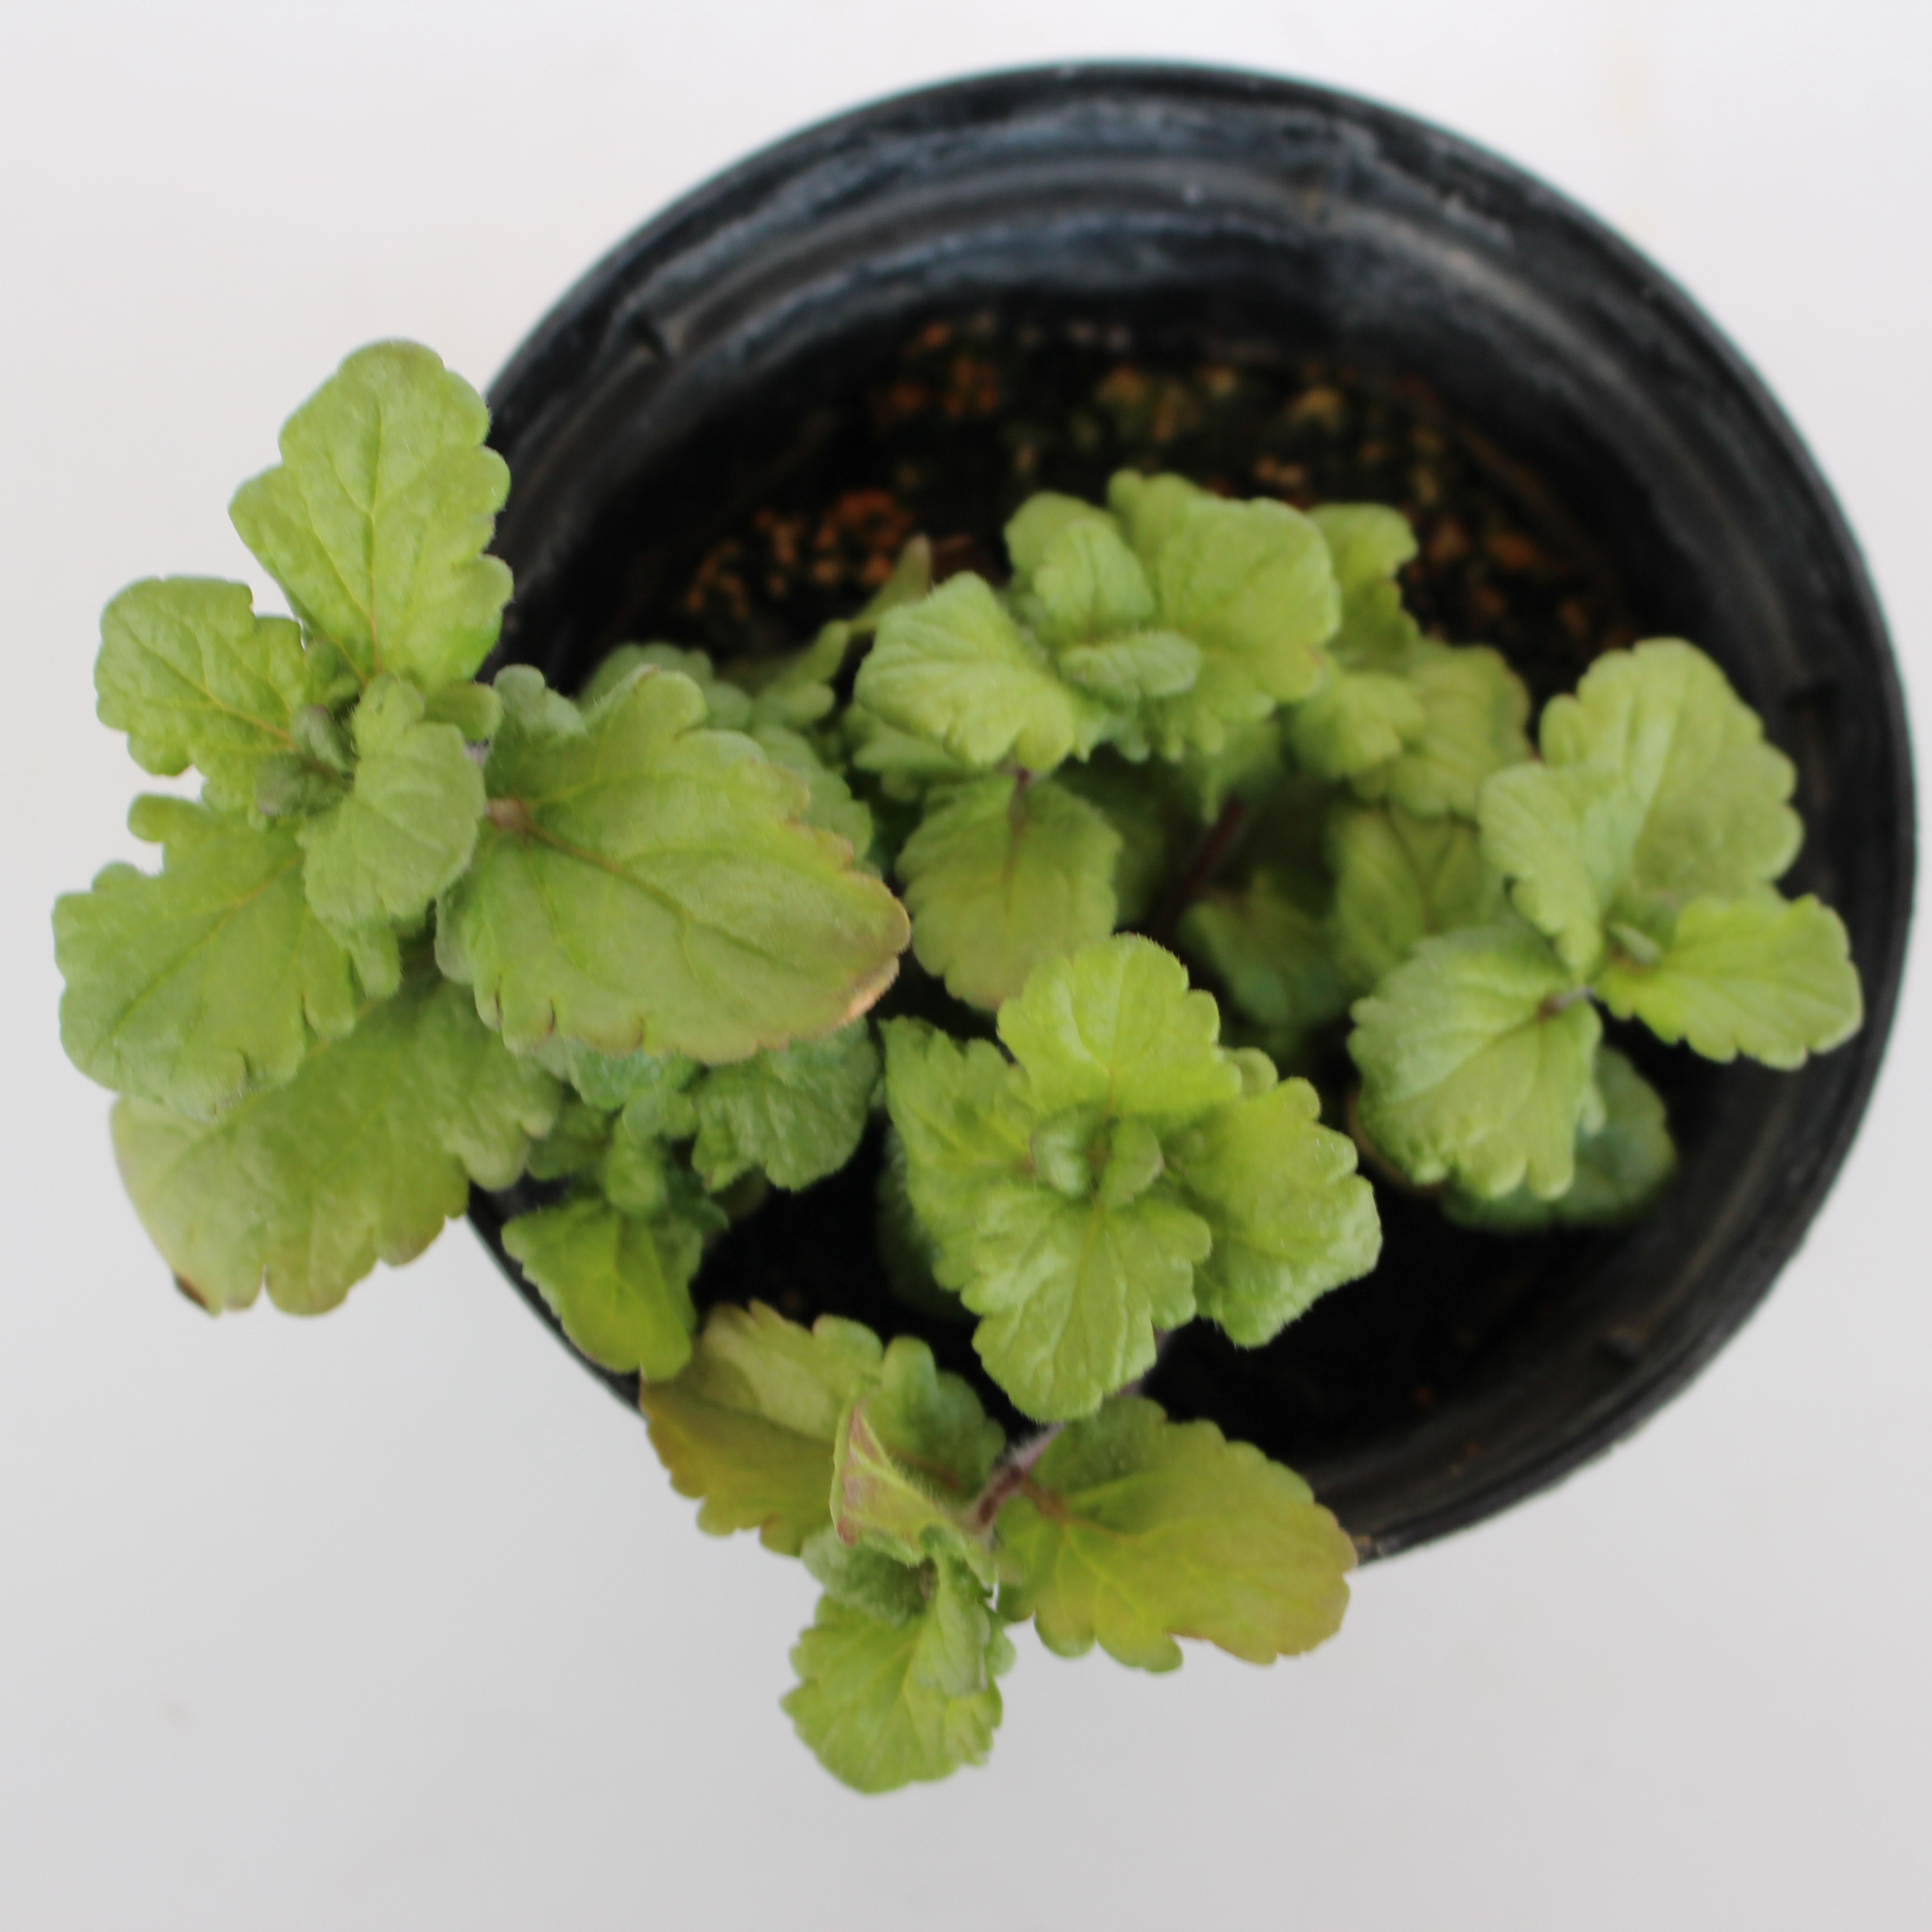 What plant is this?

Veronica persica
